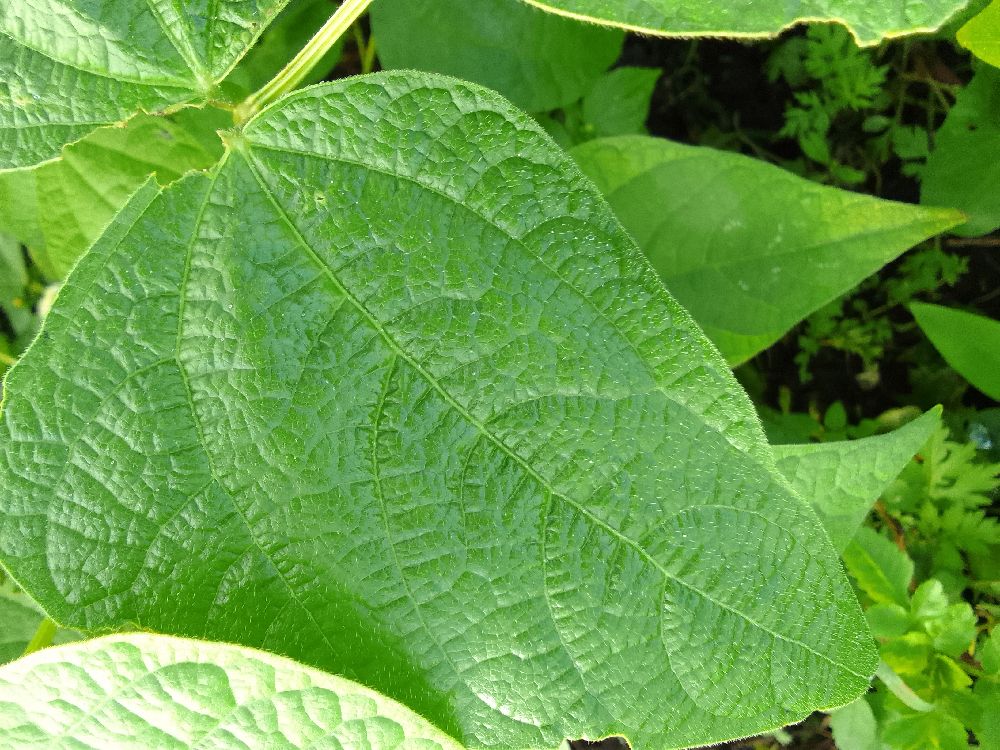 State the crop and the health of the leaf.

common bean, healthy
